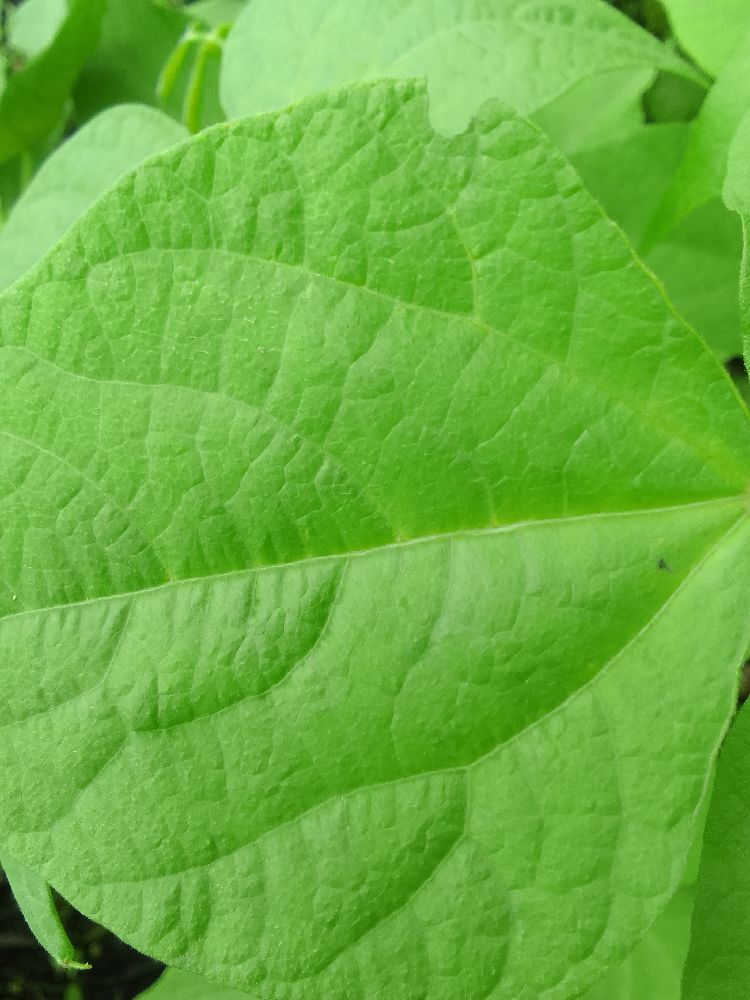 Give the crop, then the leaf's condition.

common bean, healthy
